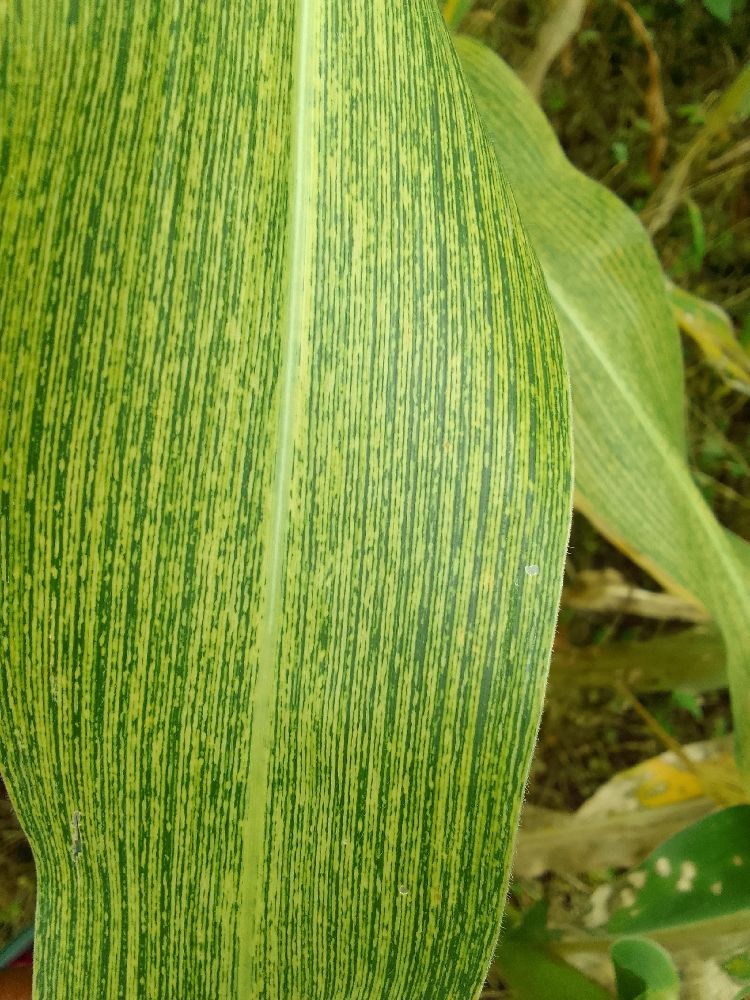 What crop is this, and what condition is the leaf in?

maize, maize streak virus
